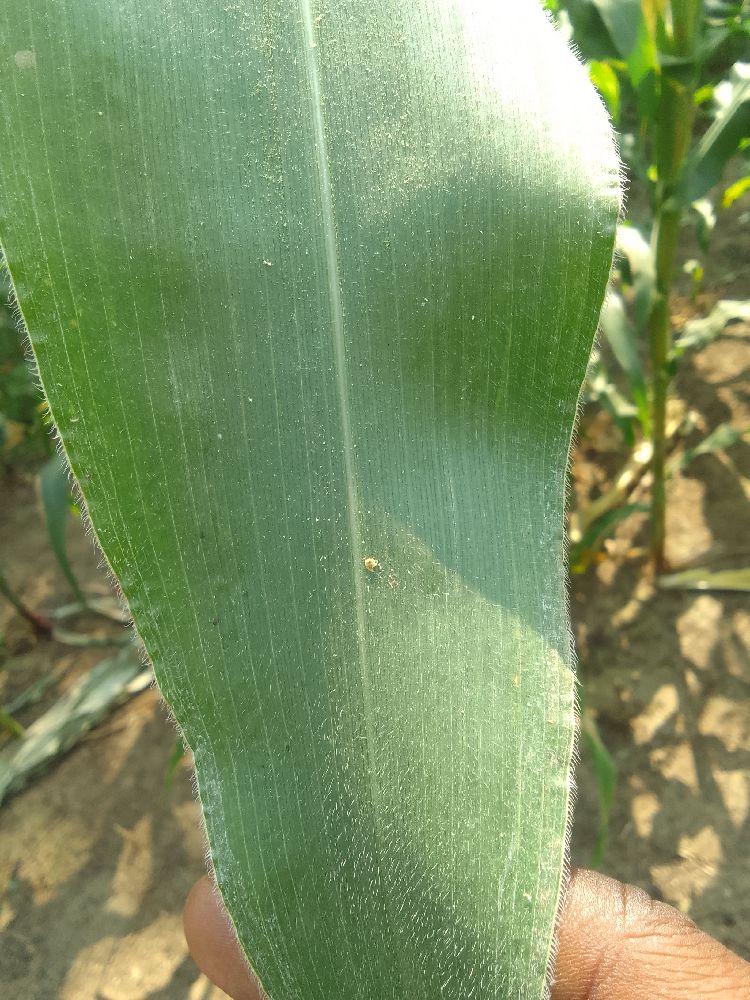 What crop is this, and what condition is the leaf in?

maize, healthy
